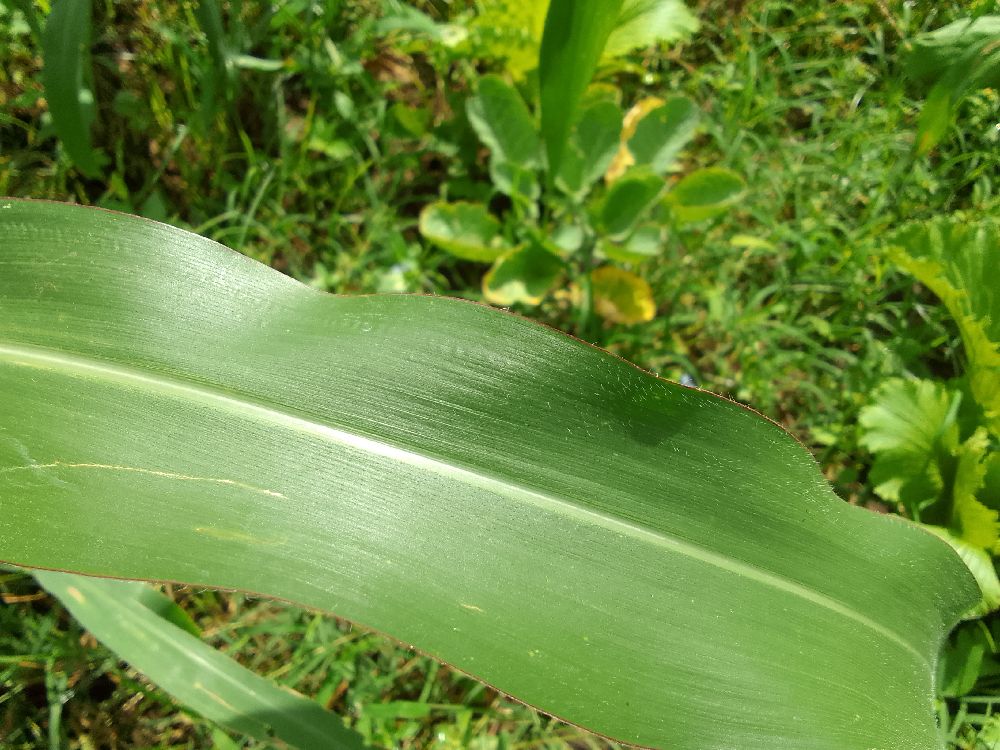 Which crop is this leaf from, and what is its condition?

maize, healthy
